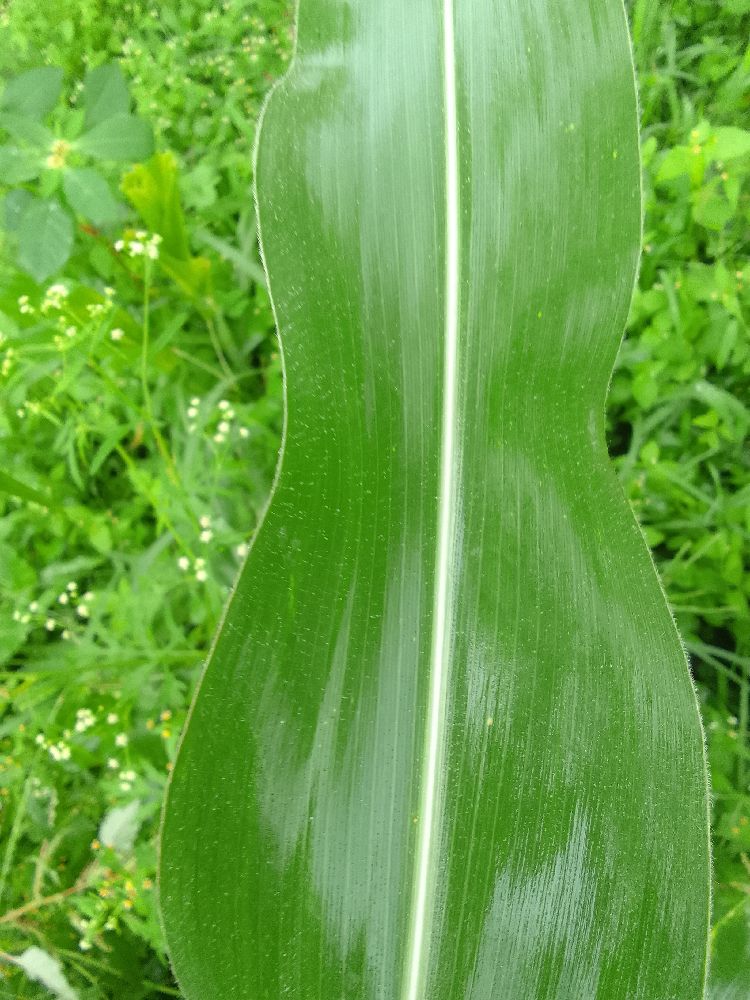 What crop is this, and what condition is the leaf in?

maize, healthy
